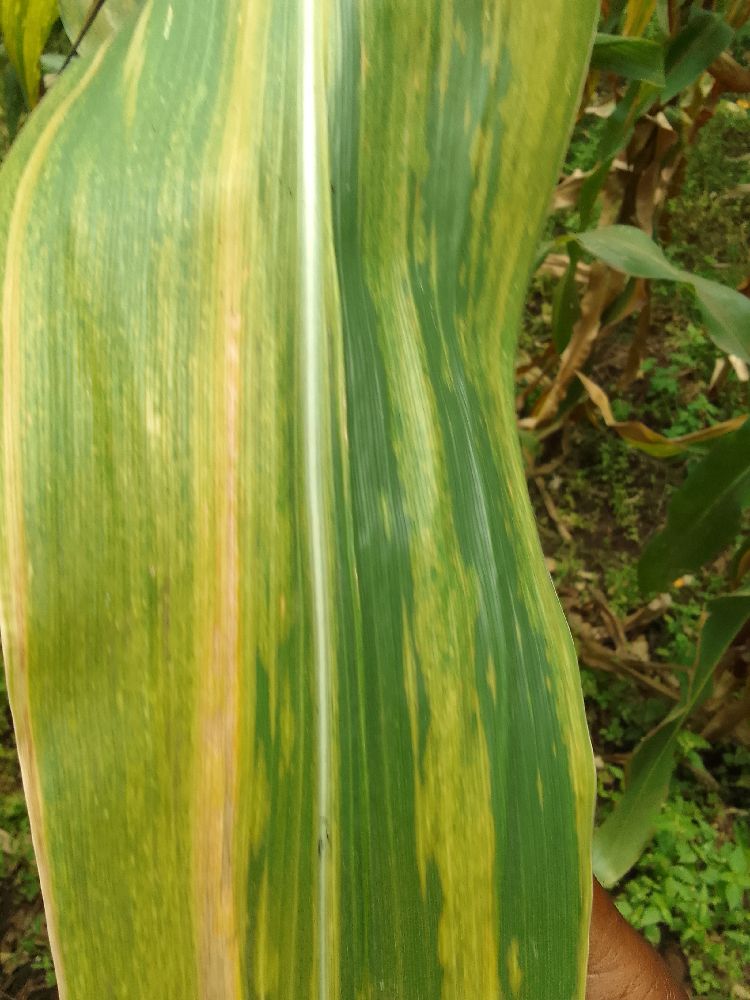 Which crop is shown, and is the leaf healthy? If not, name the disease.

maize, maize lethal necrosis
